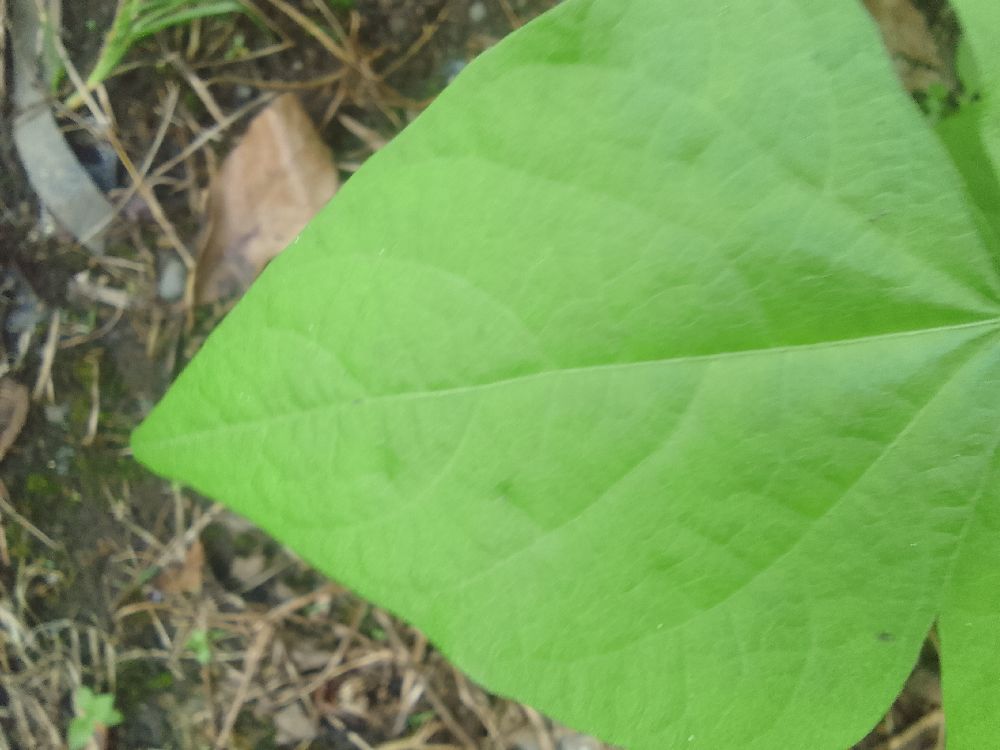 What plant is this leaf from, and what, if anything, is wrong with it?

common bean, healthy
